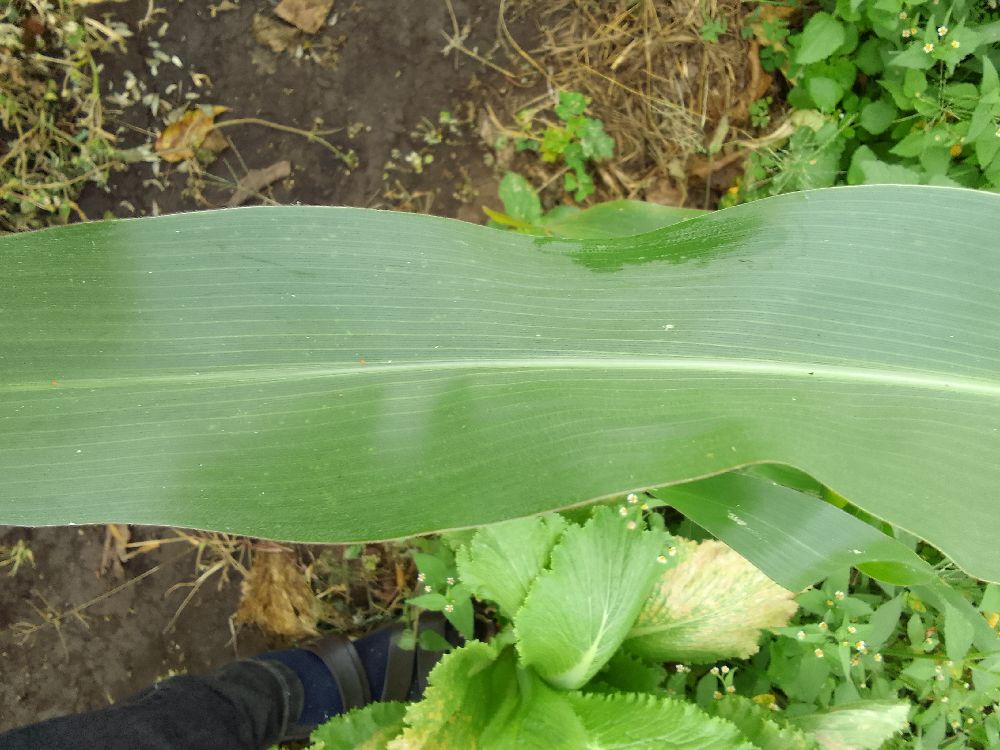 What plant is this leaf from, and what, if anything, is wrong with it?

maize, healthy
